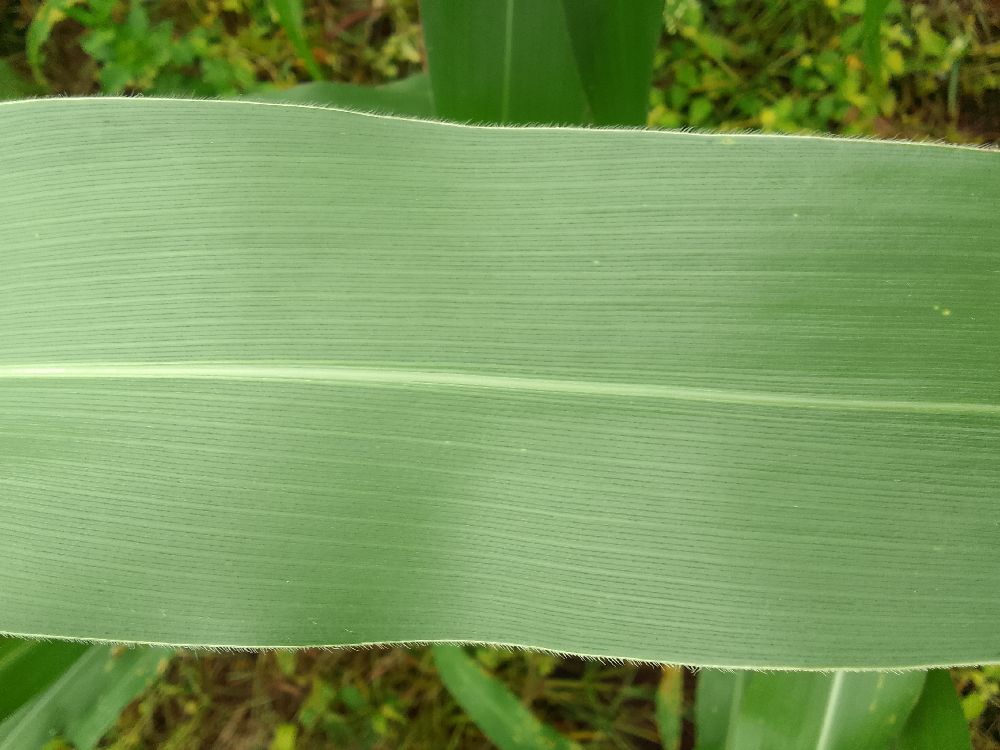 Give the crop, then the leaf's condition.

maize, healthy
